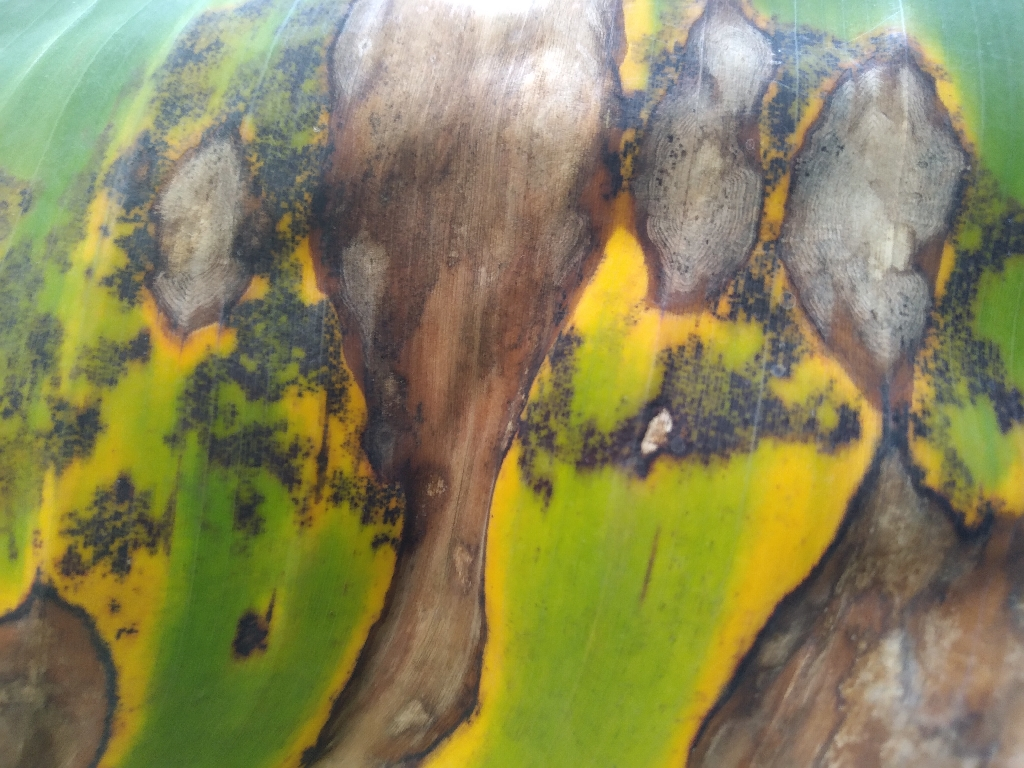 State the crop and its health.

banana, black sigatoka
